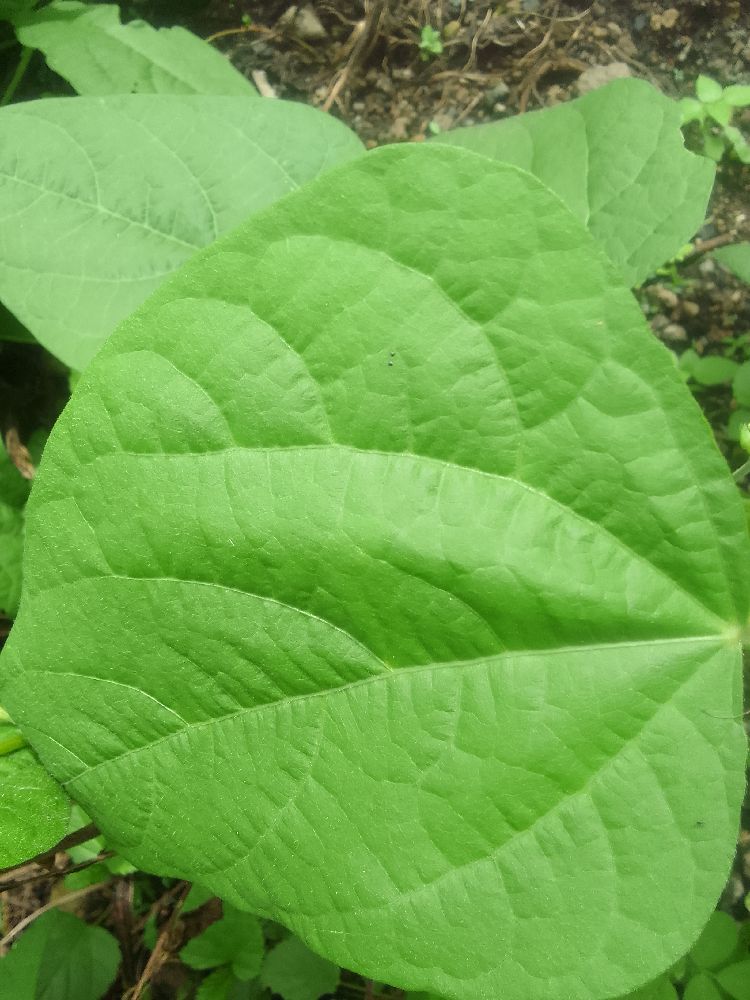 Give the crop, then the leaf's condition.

common bean, healthy
